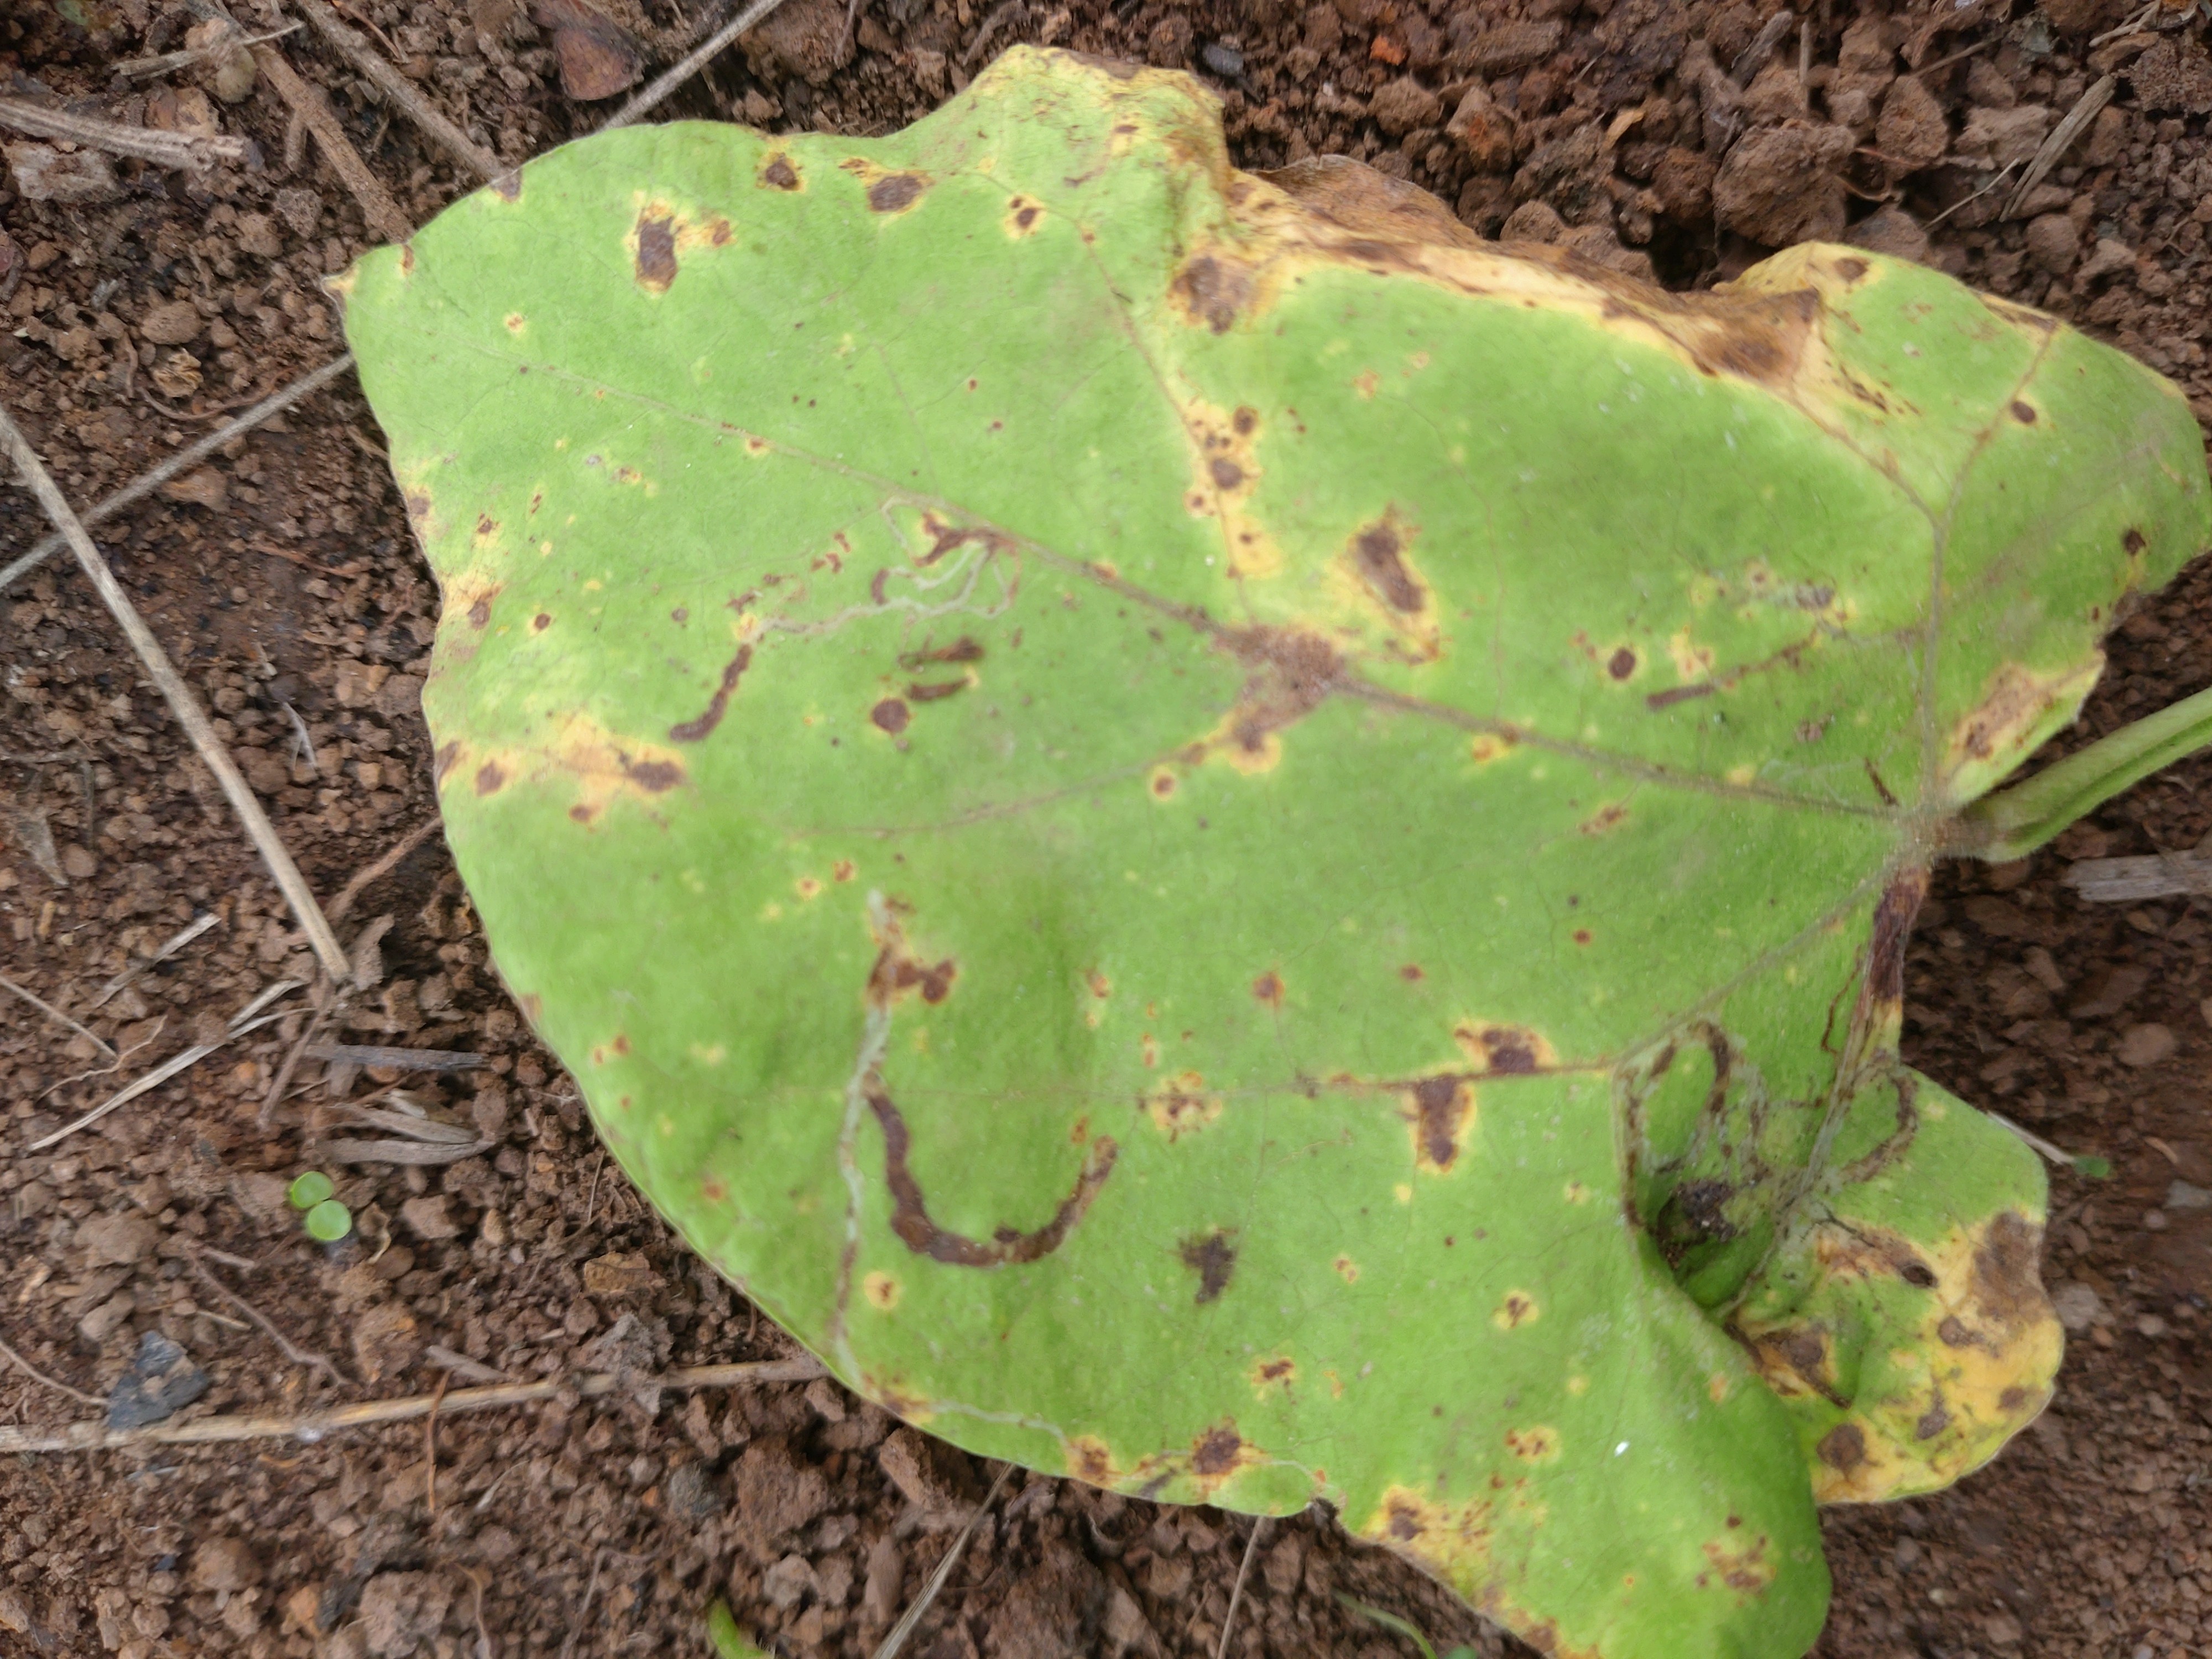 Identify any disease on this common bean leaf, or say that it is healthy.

rust
